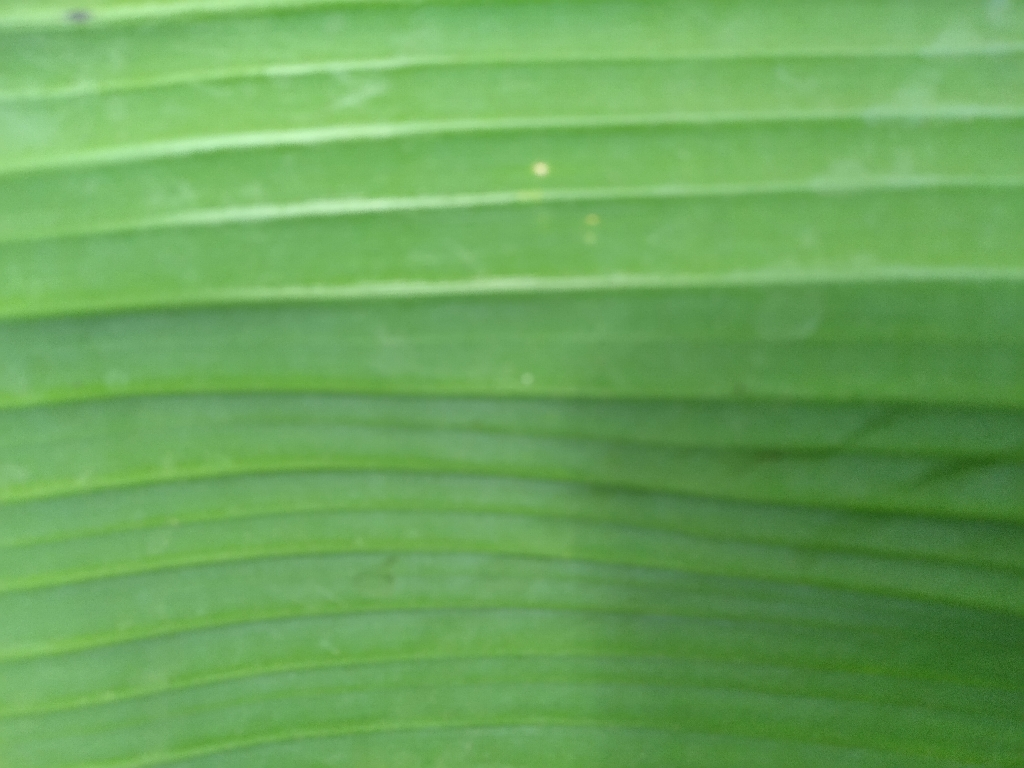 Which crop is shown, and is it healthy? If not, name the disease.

banana, healthy
